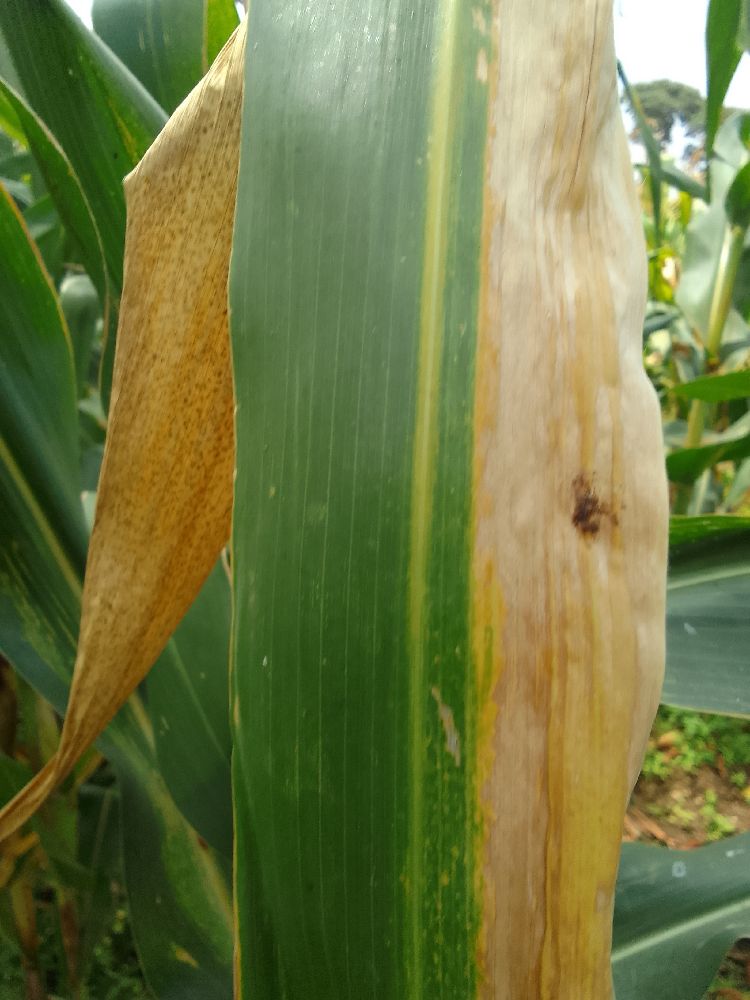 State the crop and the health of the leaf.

maize, maize lethal necrosis
